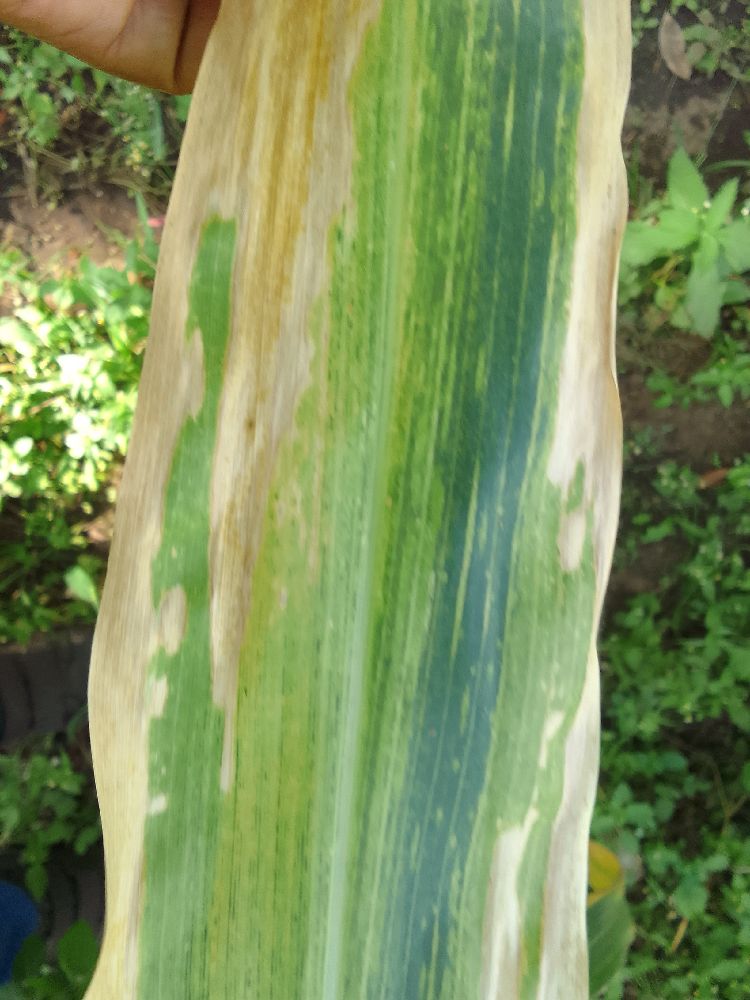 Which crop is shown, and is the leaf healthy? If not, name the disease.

maize, maize lethal necrosis
